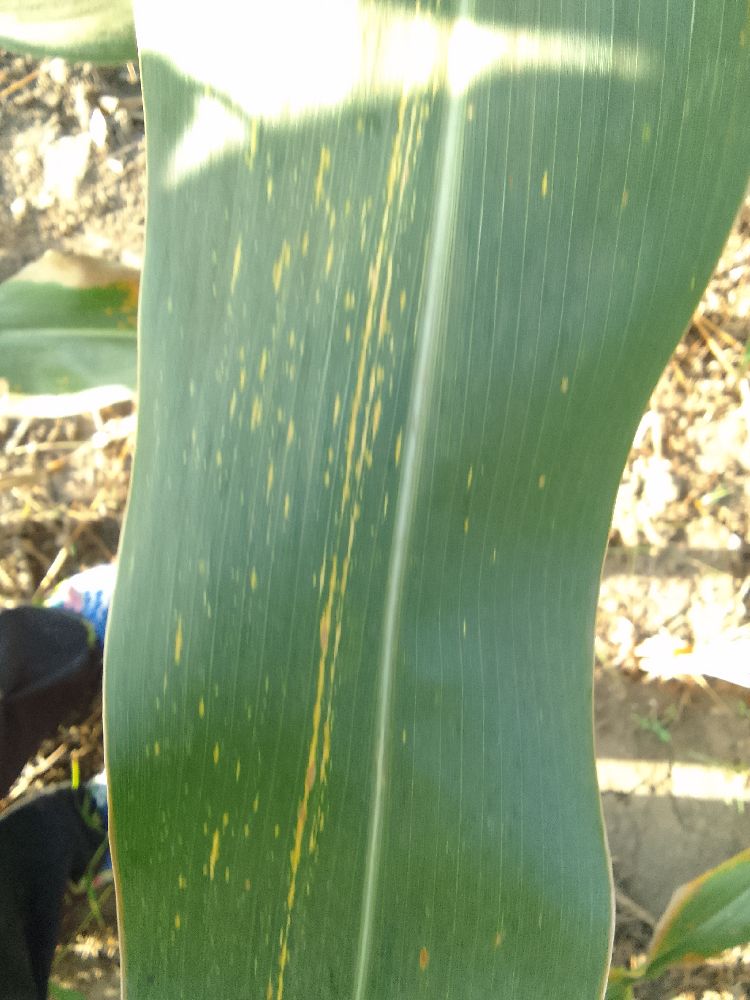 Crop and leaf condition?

maize, maize streak virus
